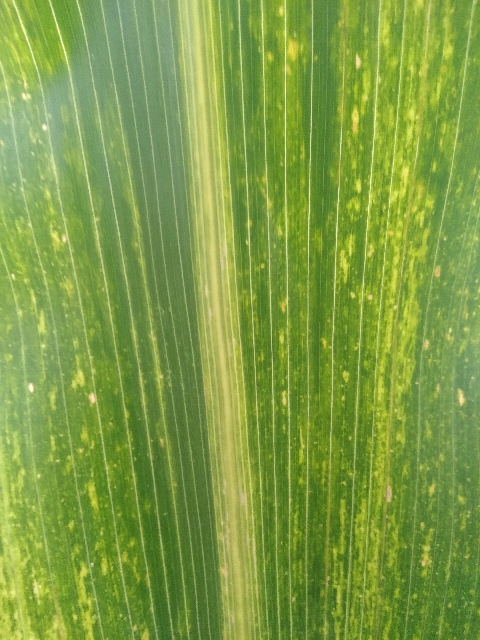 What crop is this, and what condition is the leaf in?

maize, maize lethal necrosis
